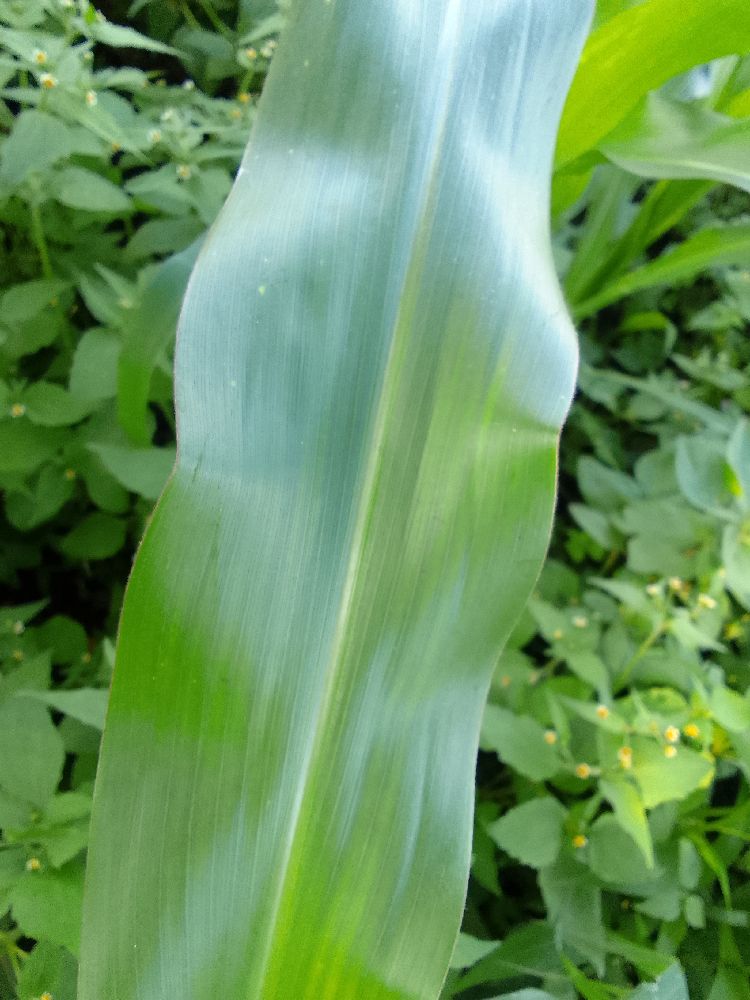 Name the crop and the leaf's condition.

maize, healthy
